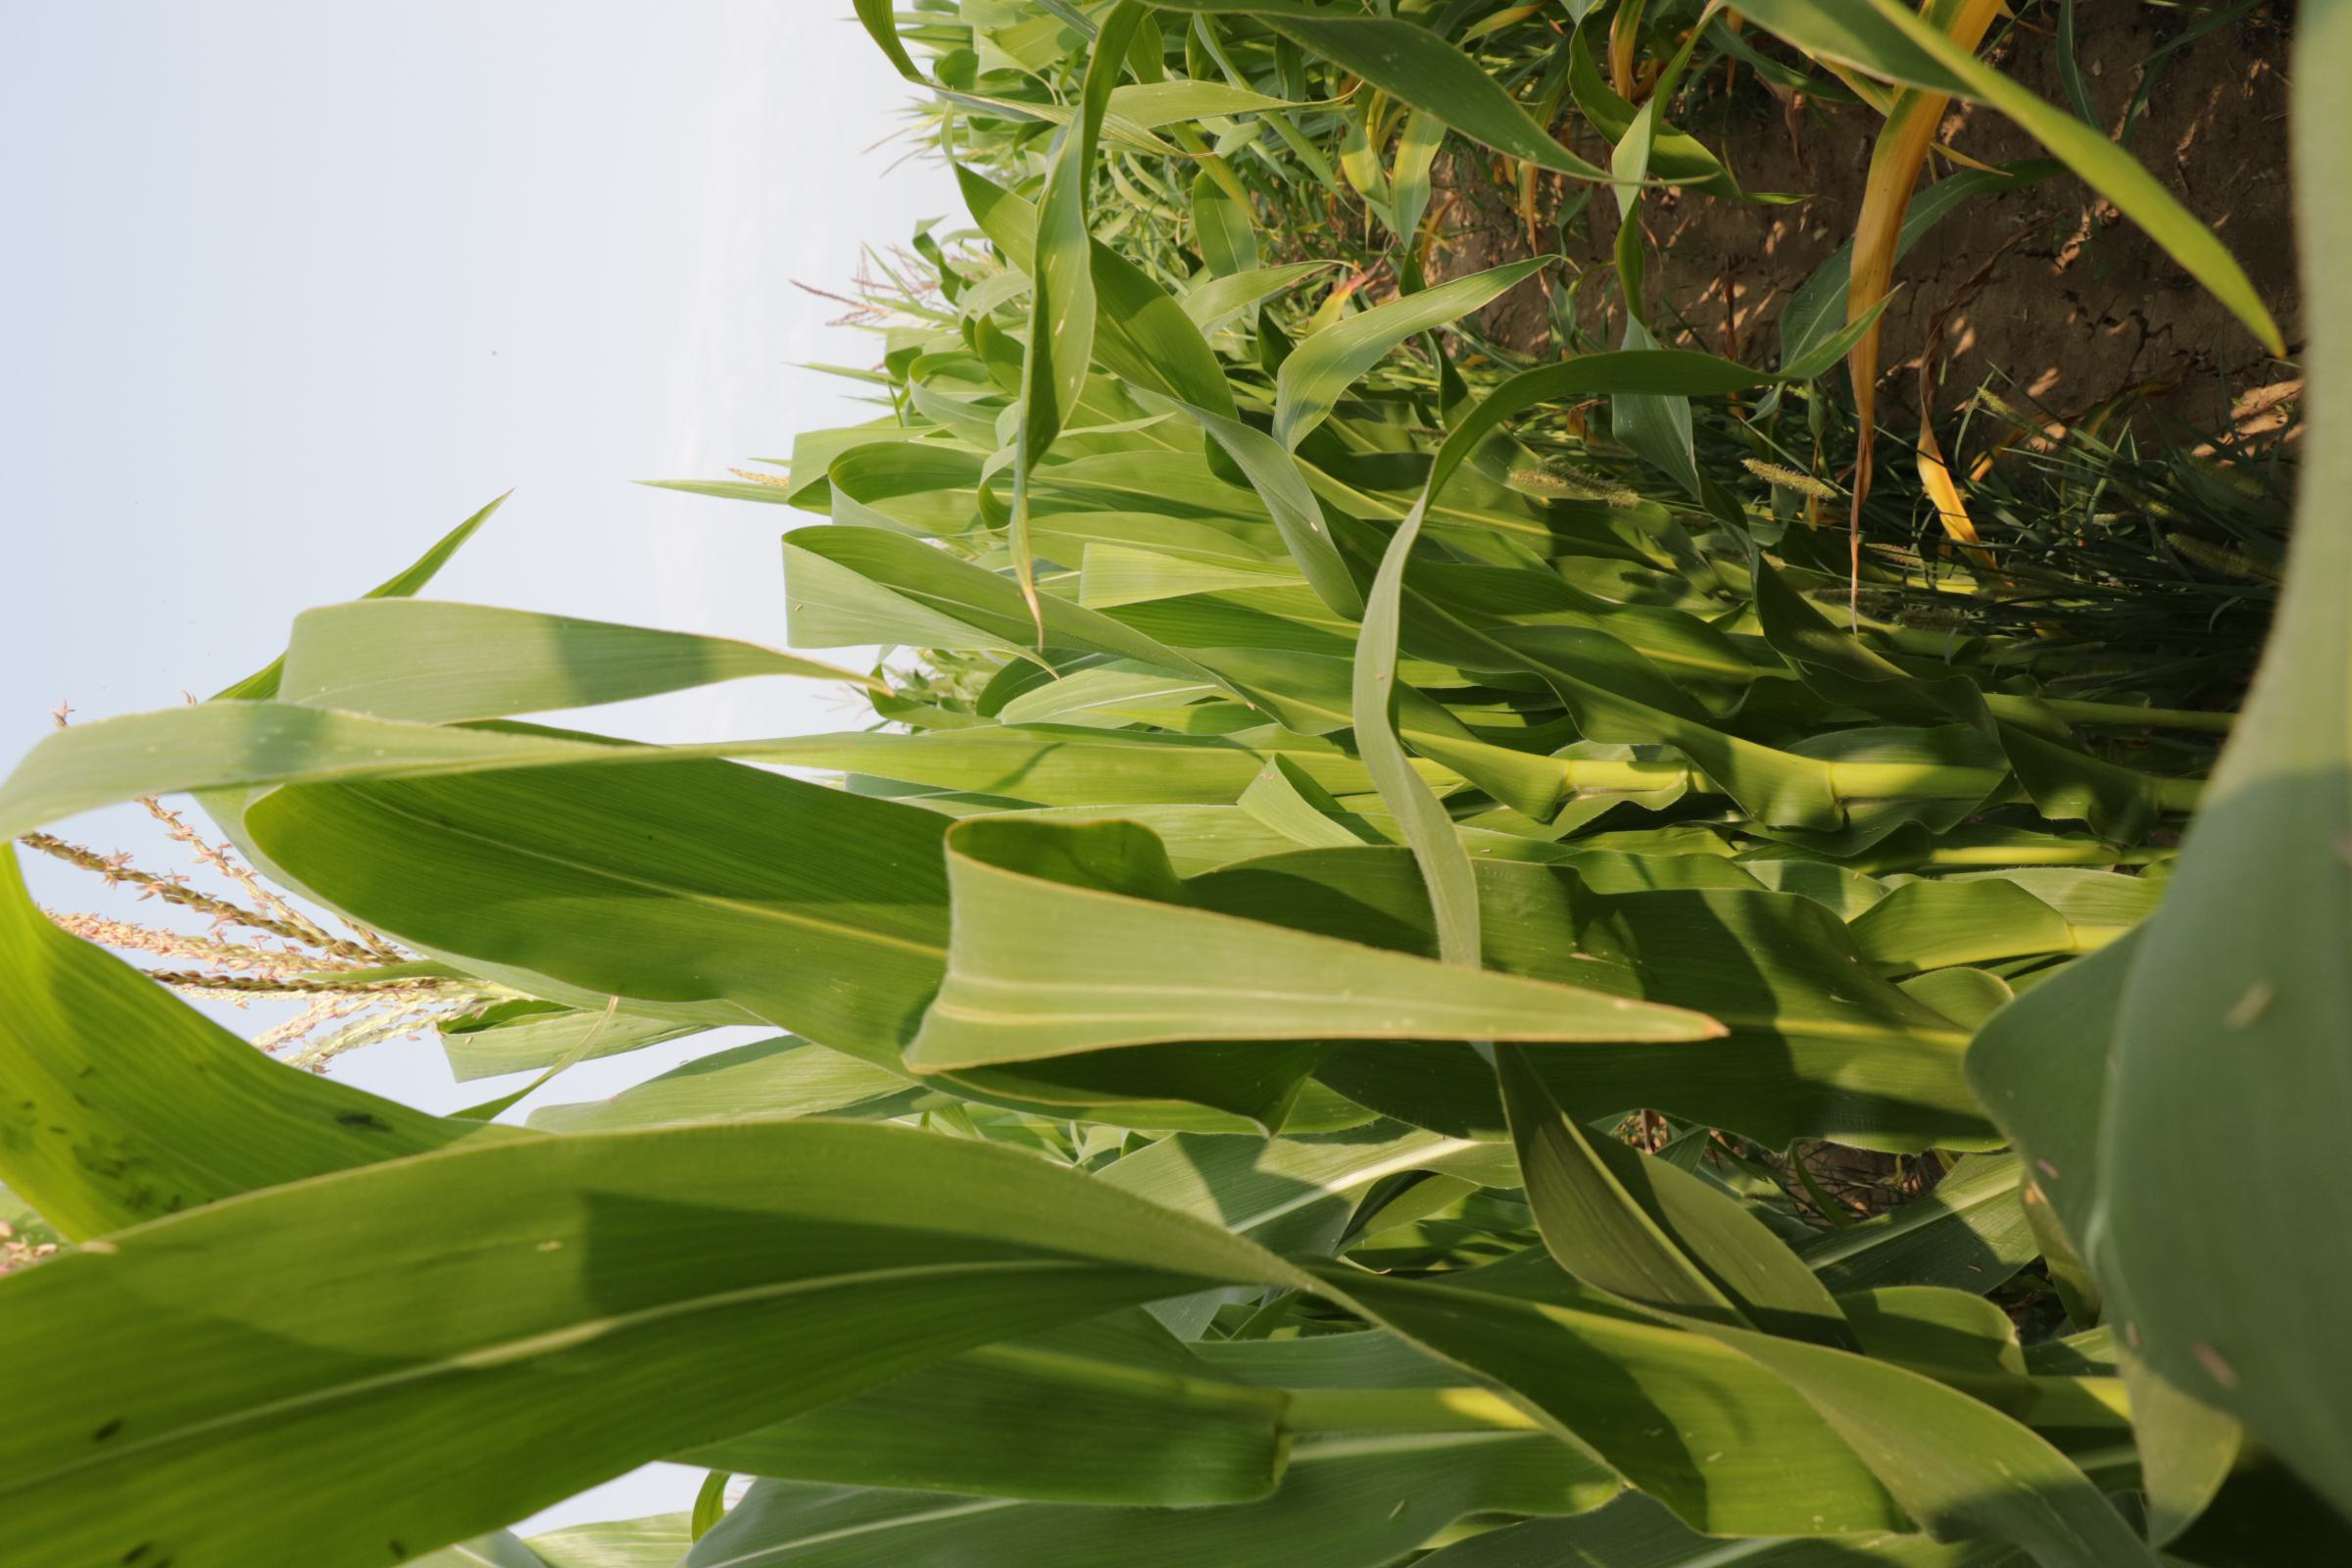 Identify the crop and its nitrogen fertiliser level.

maize, reduced nitrogen fertilisation
